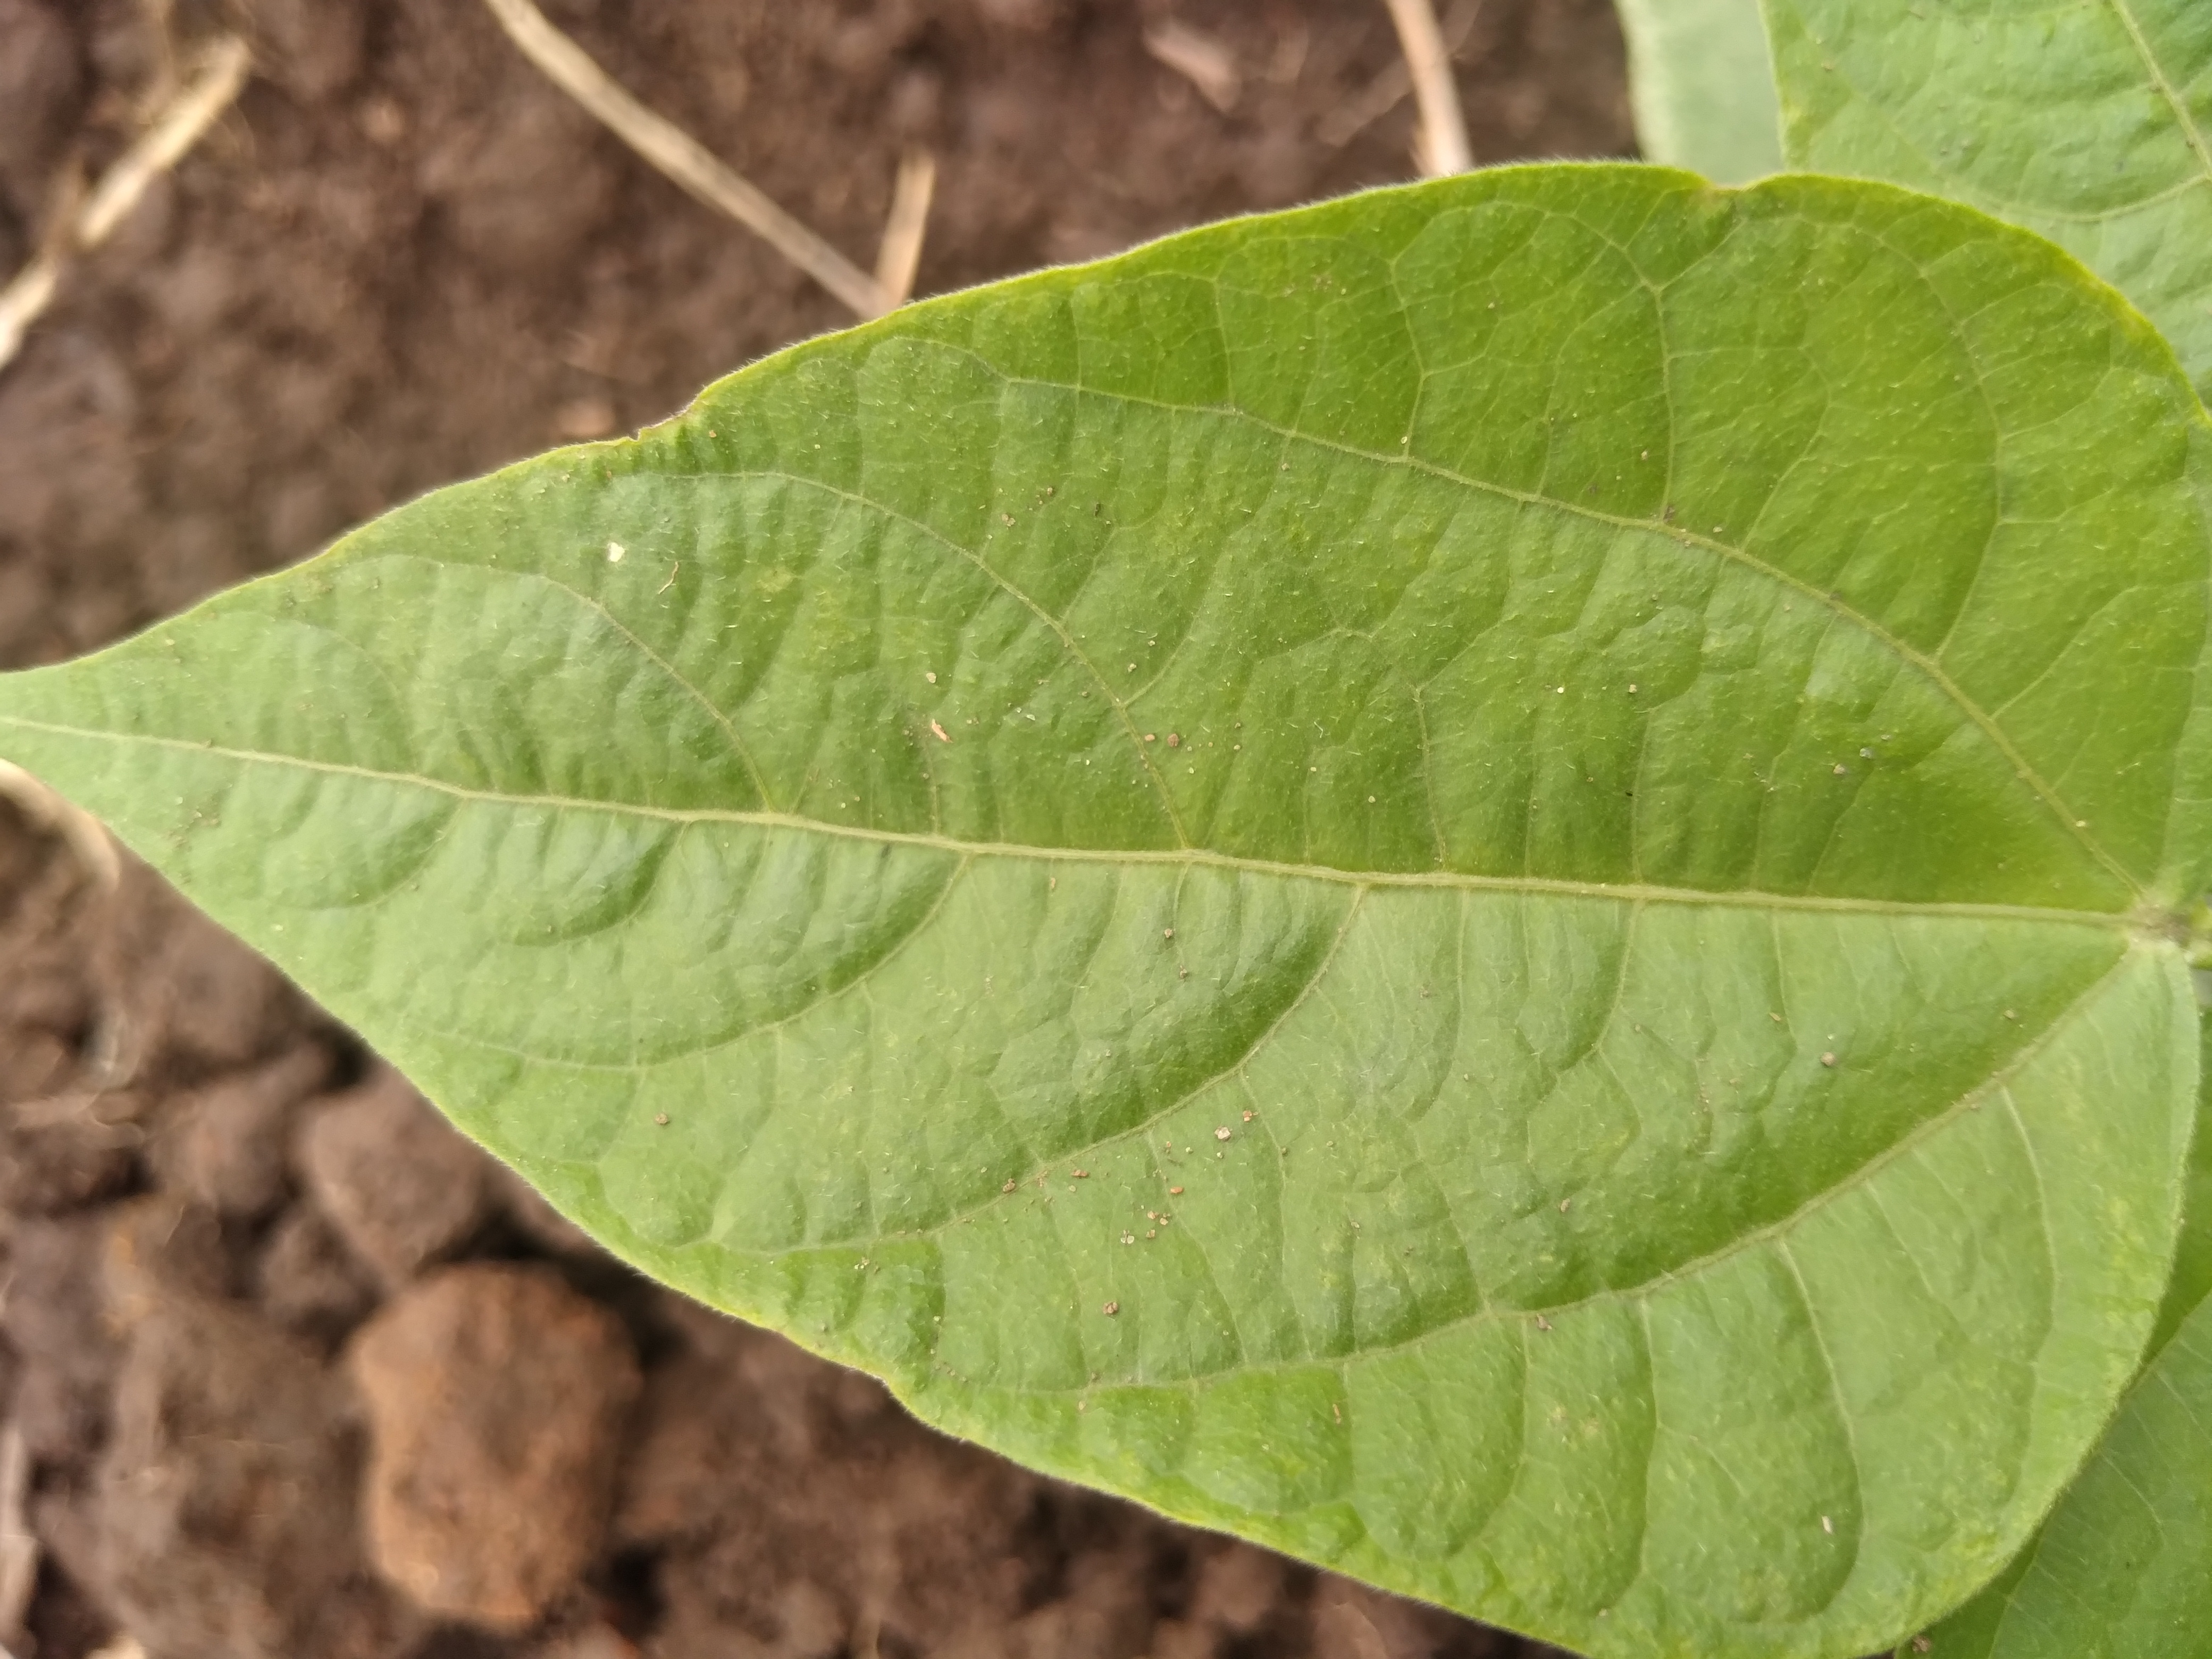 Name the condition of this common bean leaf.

healthy
